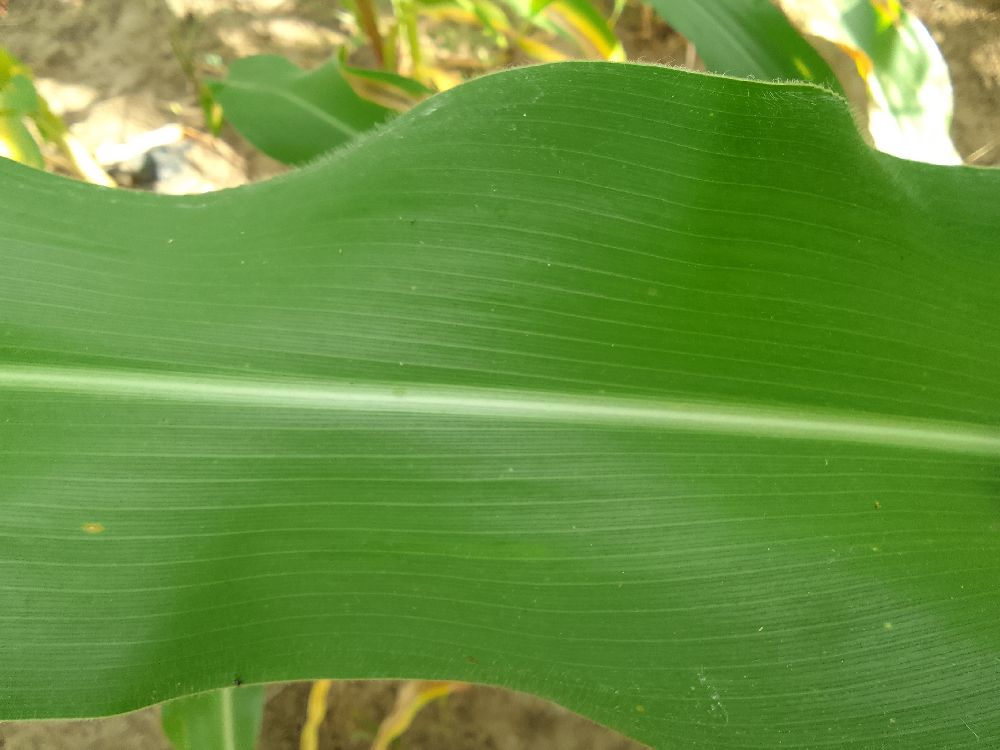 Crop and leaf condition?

maize, healthy
